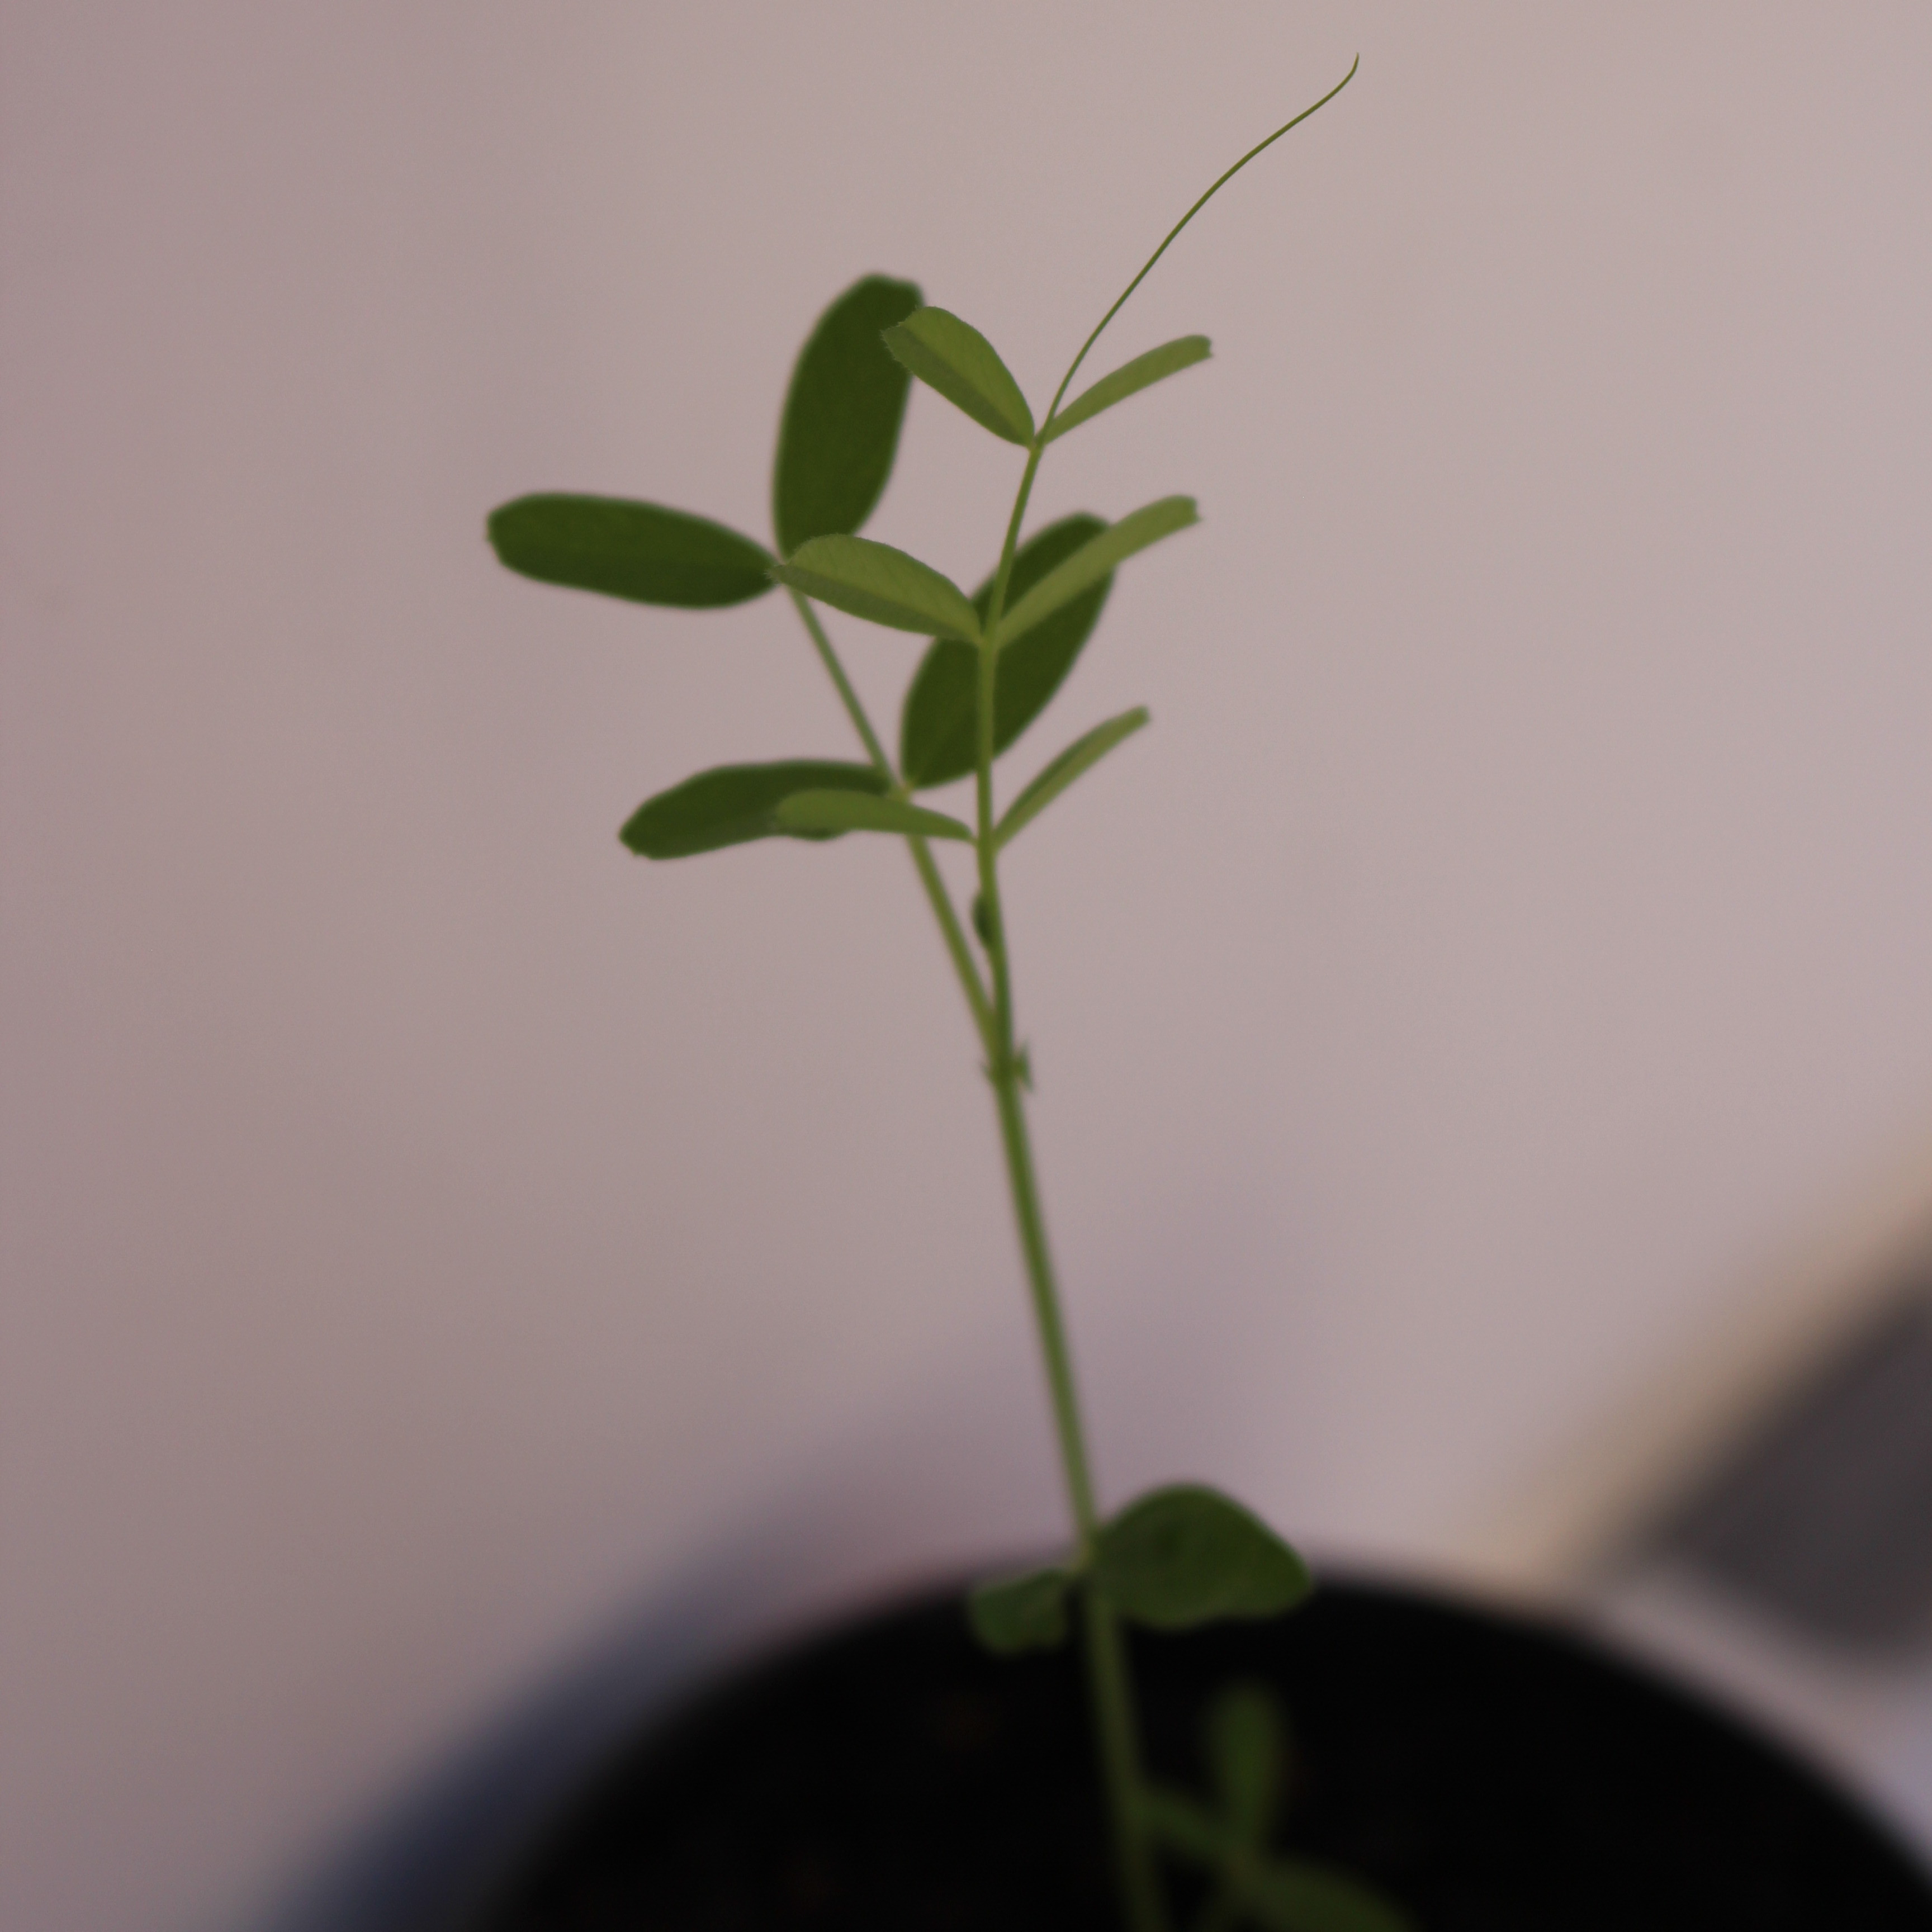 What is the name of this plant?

Vicia sativa
